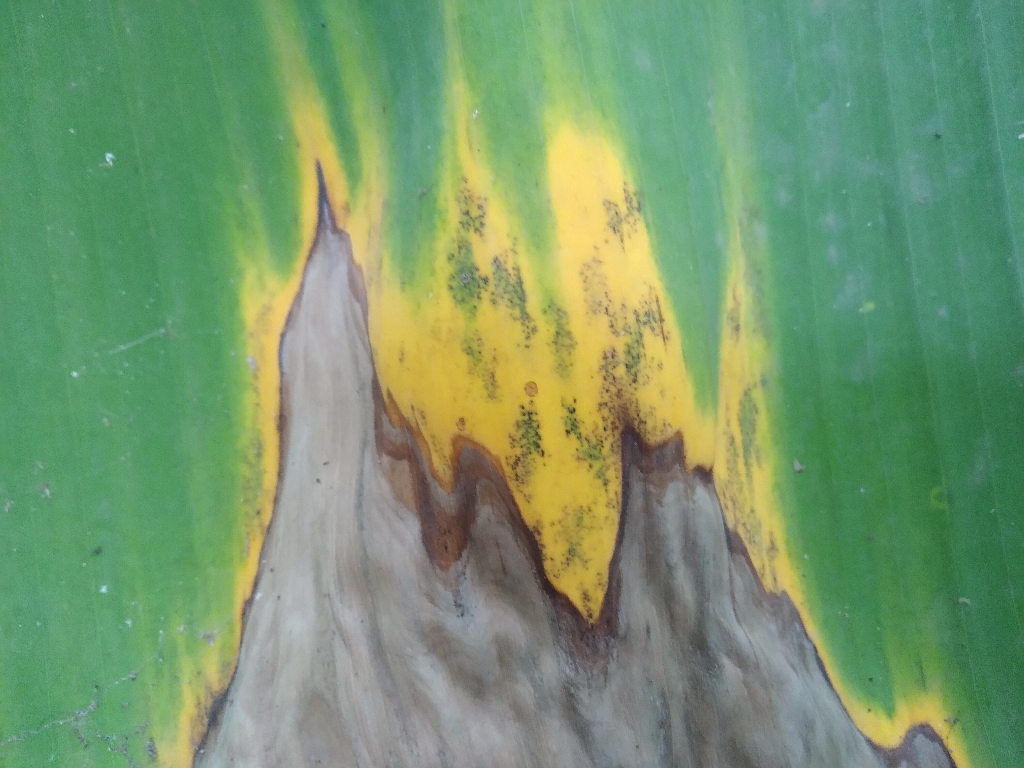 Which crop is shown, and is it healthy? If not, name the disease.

banana, black sigatoka
